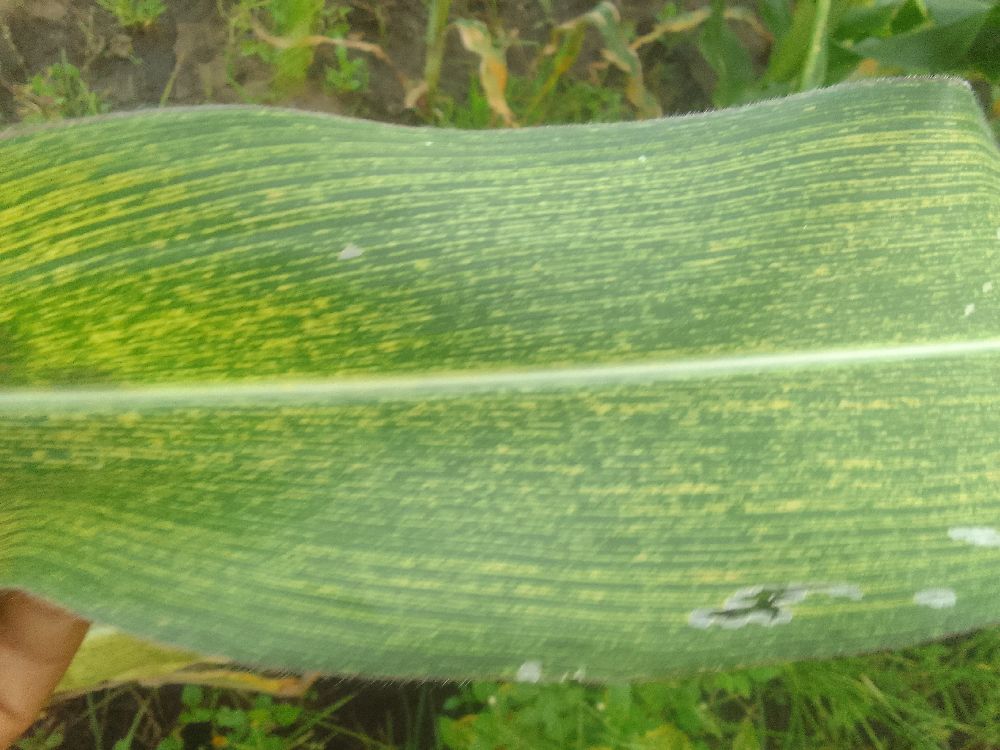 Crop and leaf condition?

maize, maize streak virus
